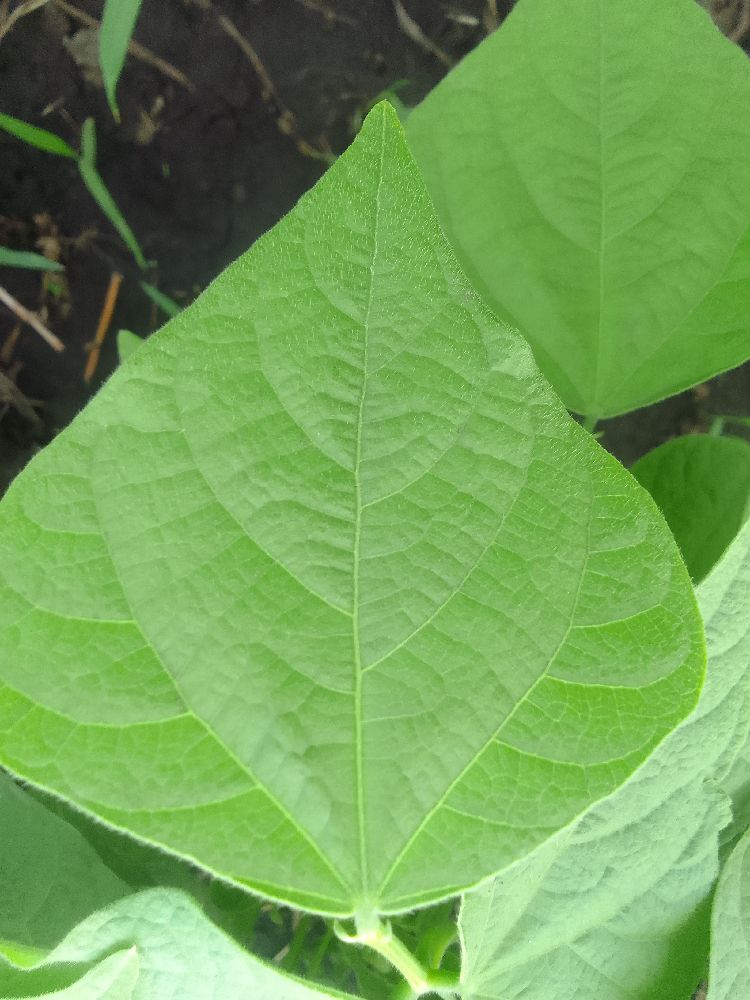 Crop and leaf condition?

common bean, healthy
